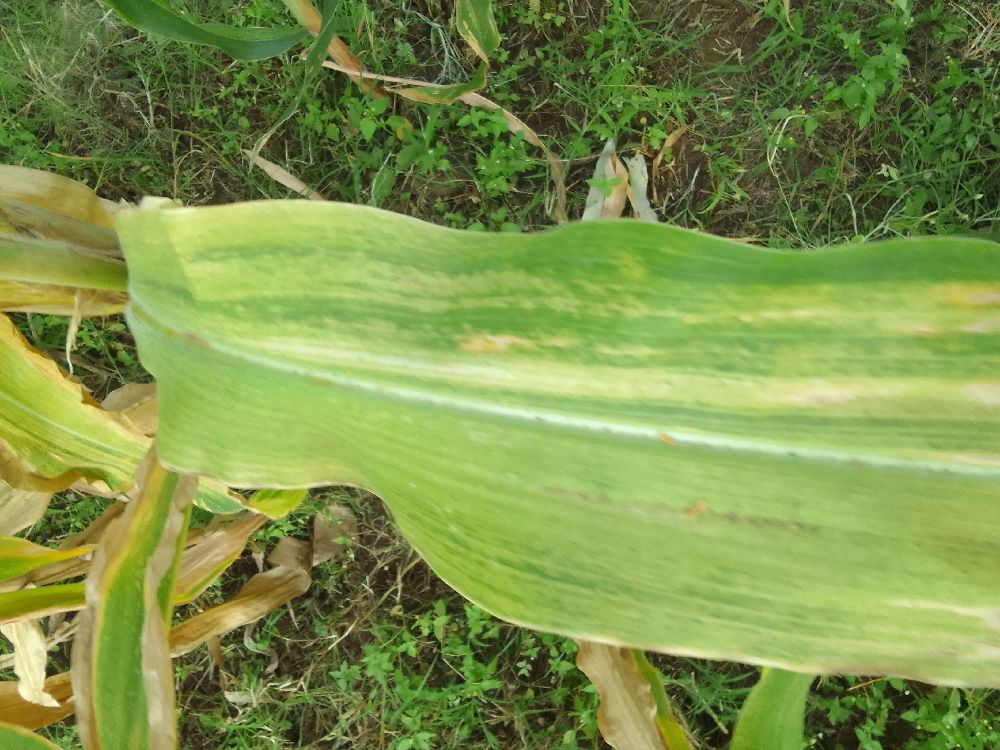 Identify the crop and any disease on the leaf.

maize, maize lethal necrosis
